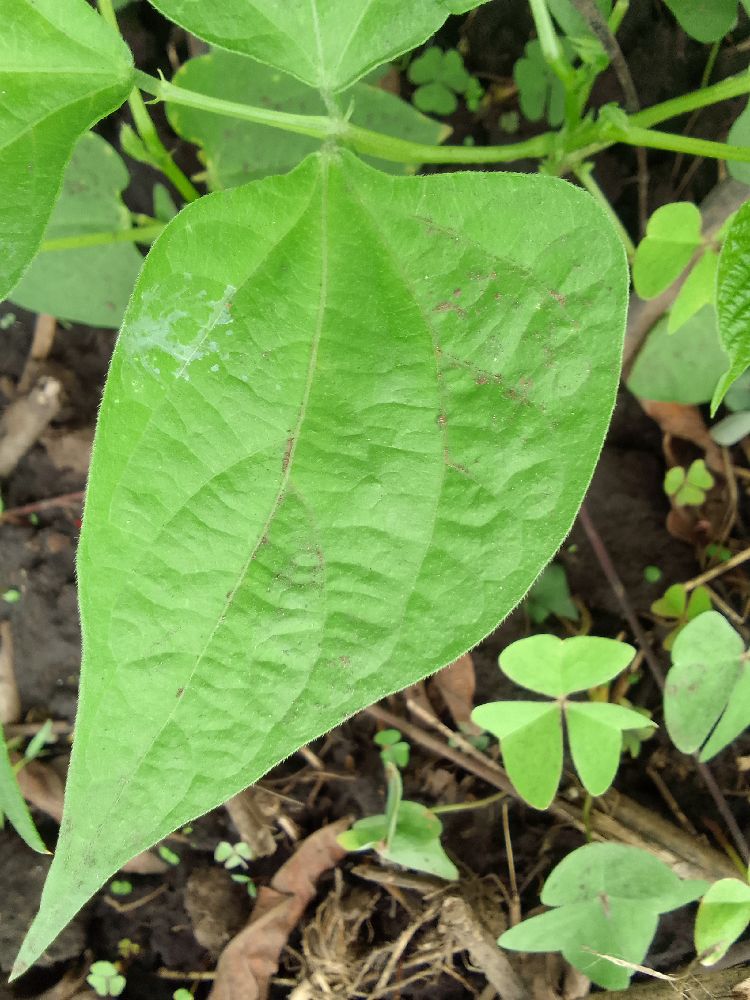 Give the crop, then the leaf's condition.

common bean, healthy
